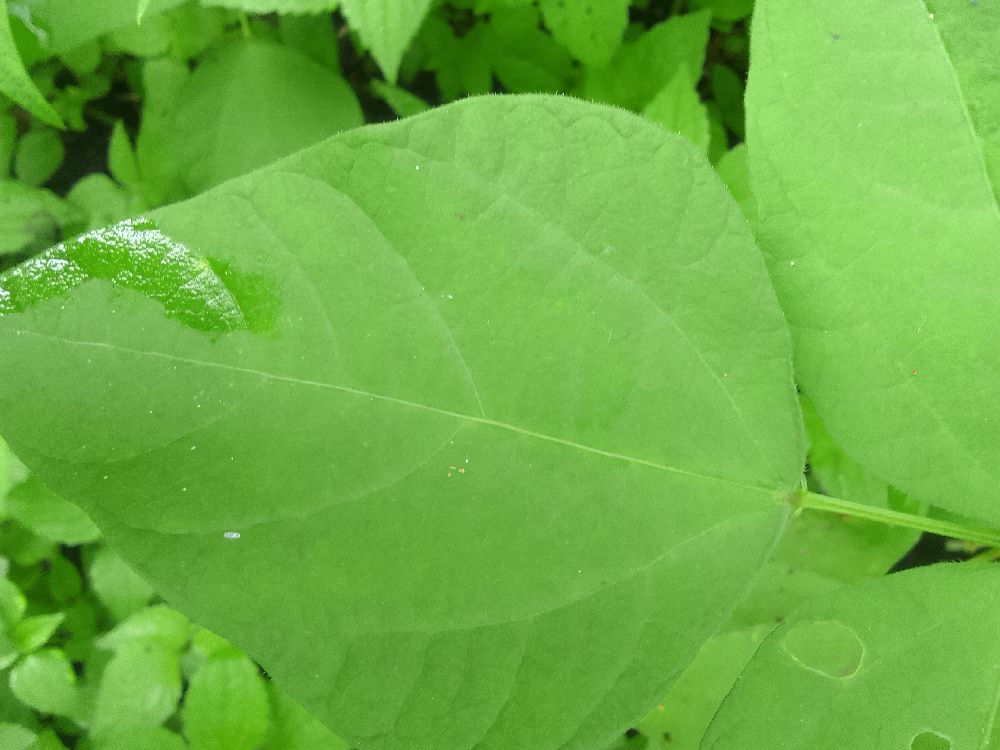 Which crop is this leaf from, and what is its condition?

common bean, healthy
